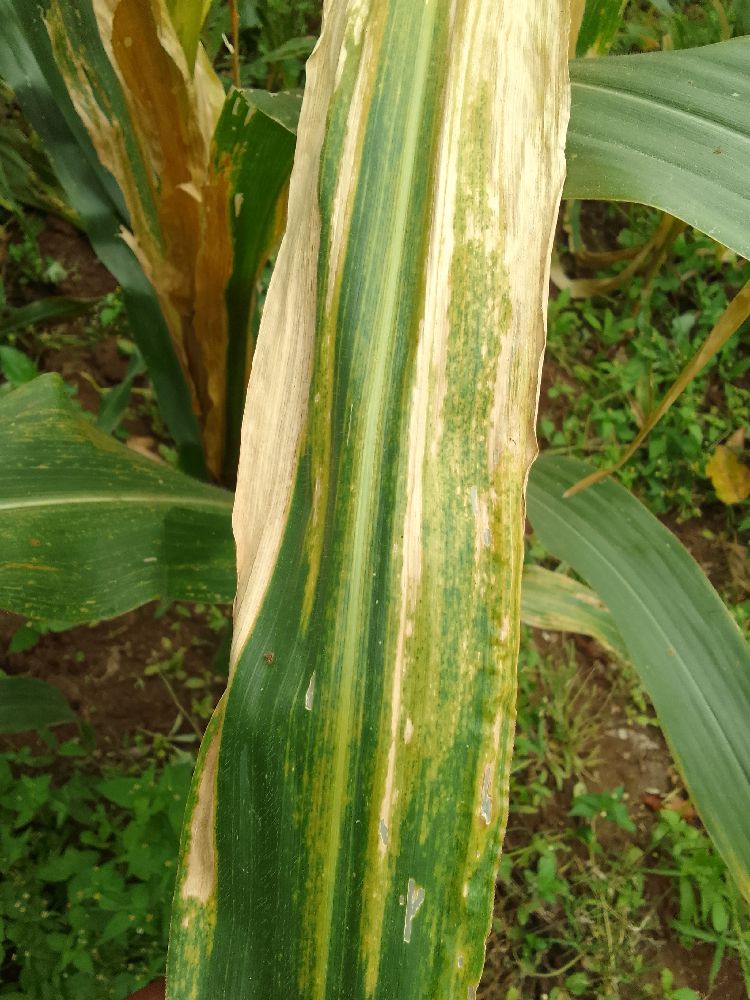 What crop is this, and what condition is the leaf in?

maize, maize lethal necrosis
